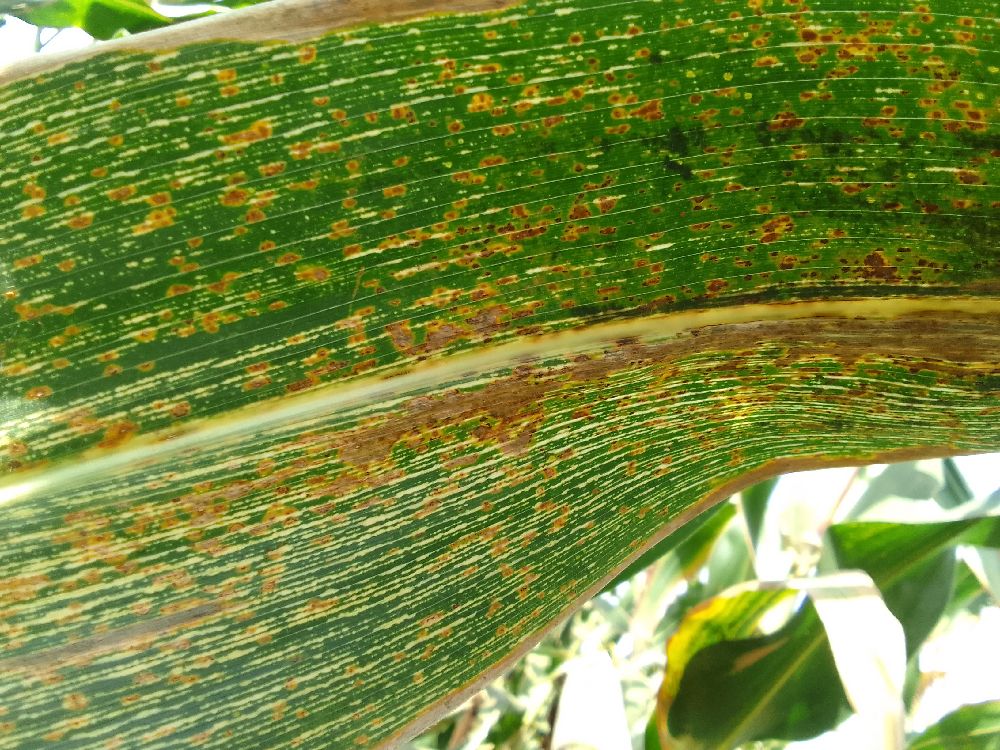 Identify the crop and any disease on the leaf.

maize, maize streak virus
